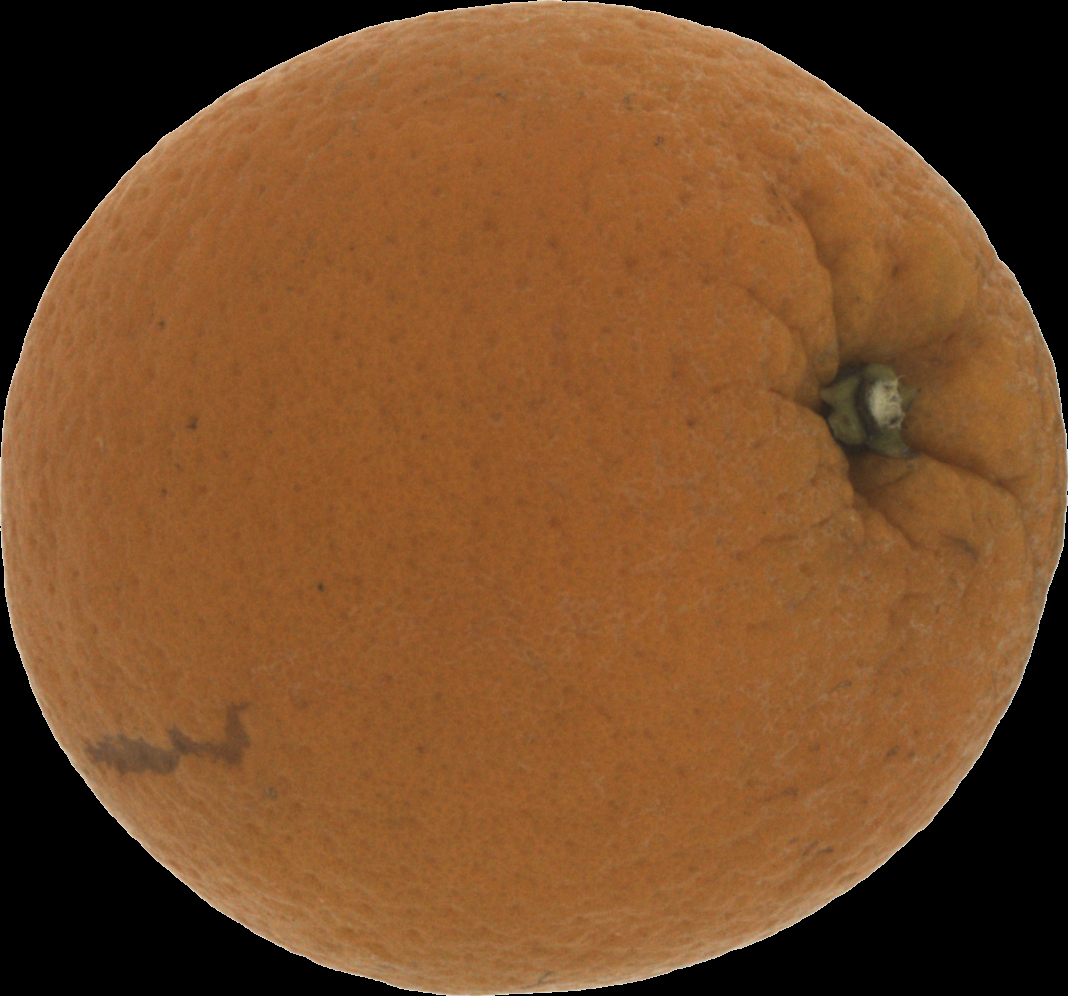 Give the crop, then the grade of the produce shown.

orange, bad
